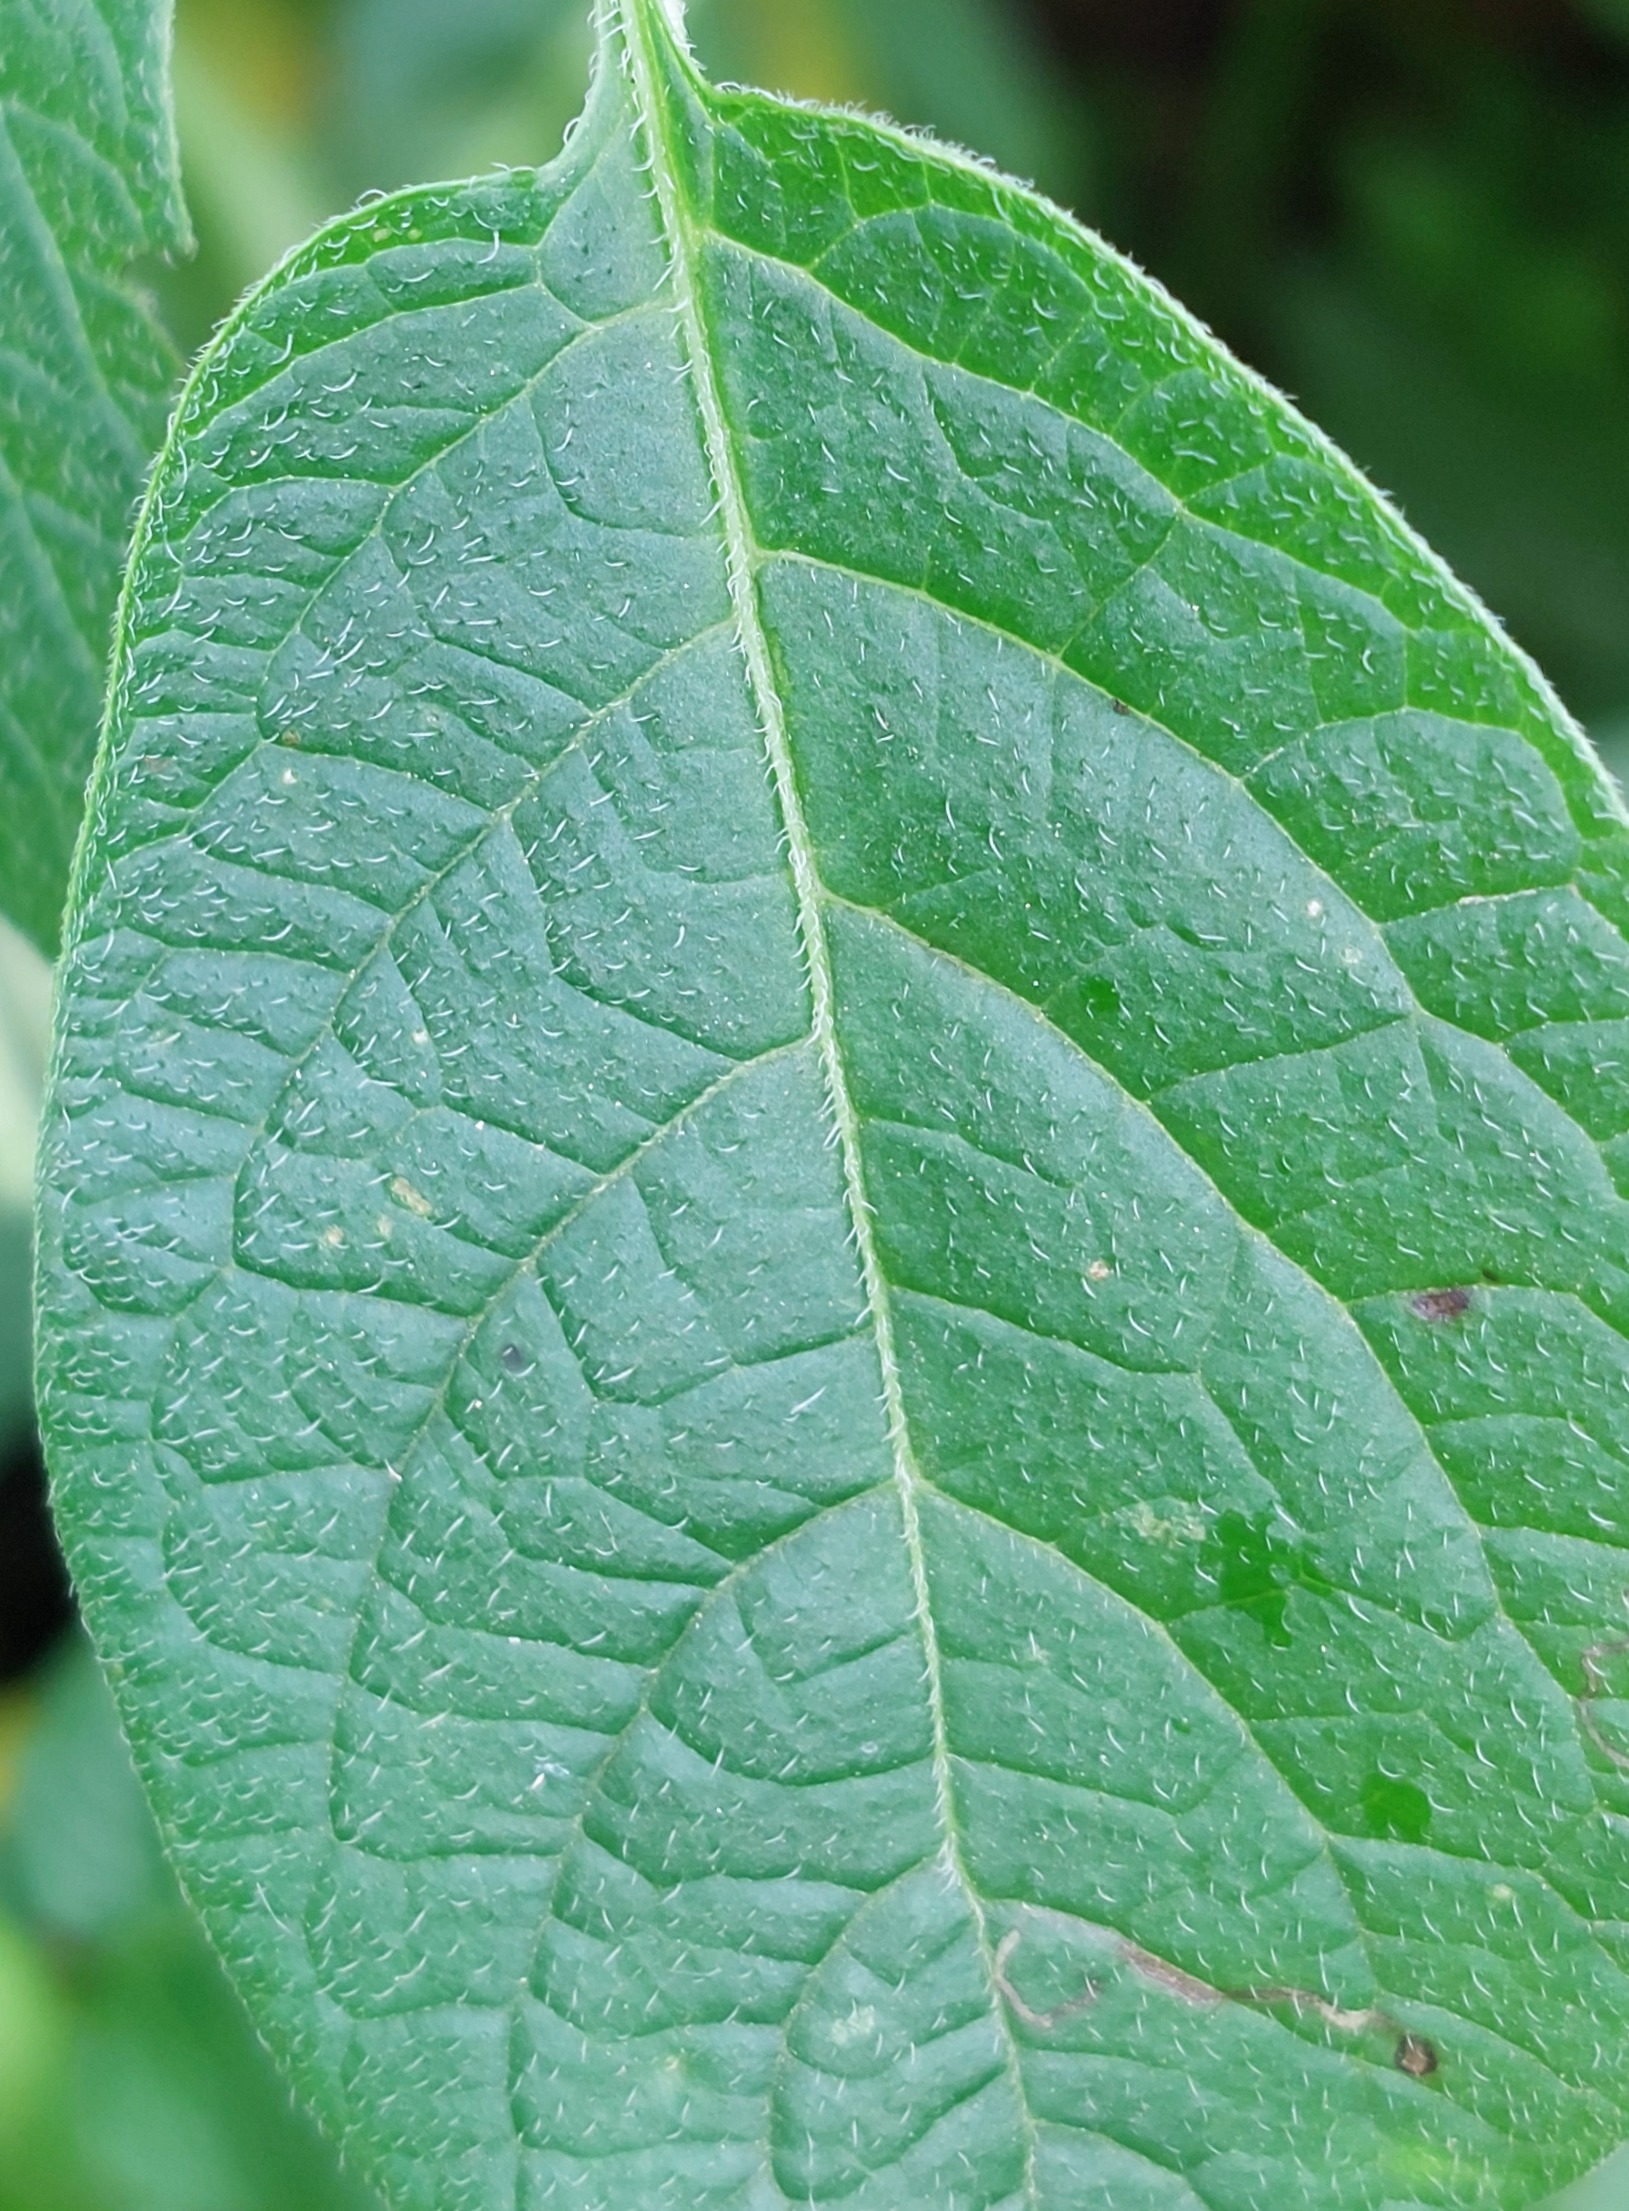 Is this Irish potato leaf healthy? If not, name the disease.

healthy
